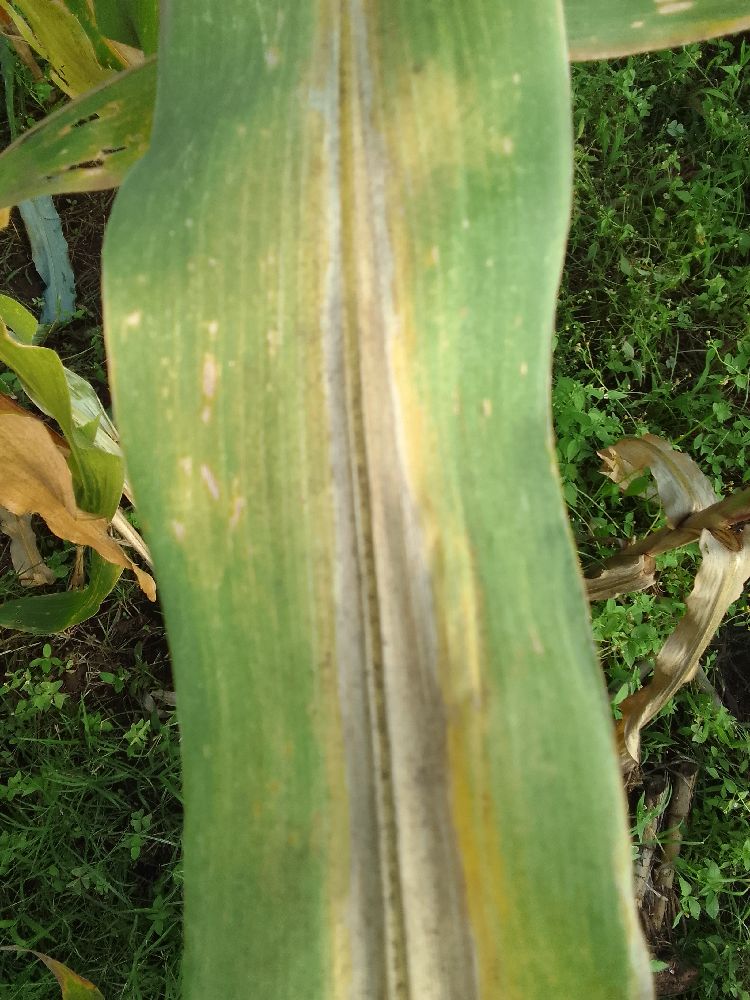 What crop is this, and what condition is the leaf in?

maize, maize lethal necrosis
